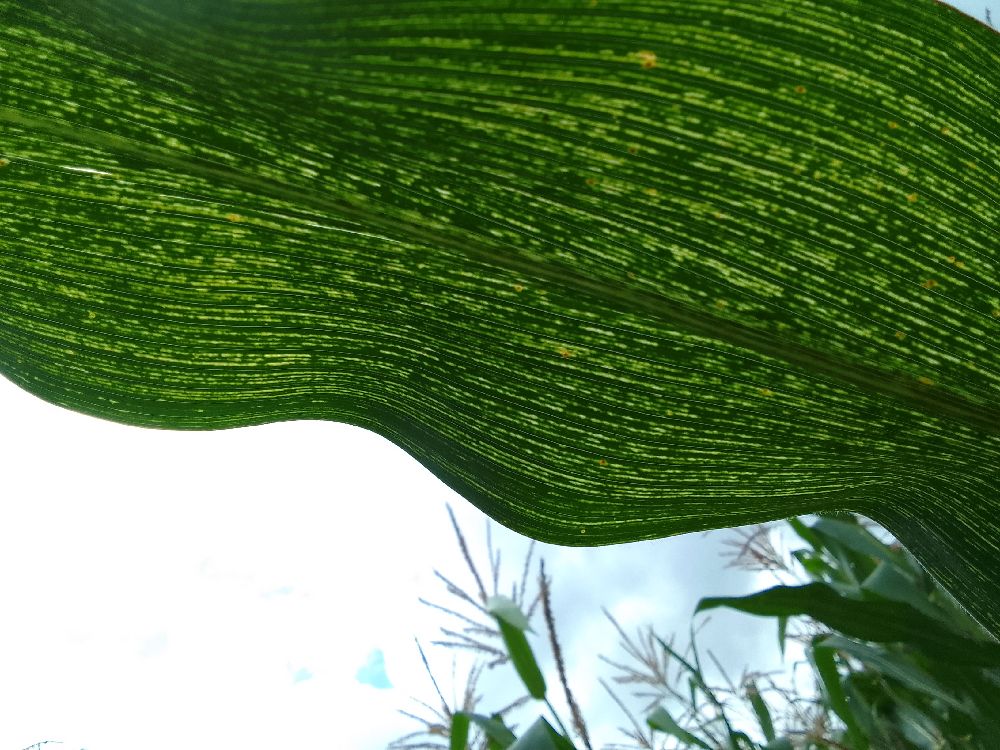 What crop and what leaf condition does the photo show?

maize, maize streak virus
